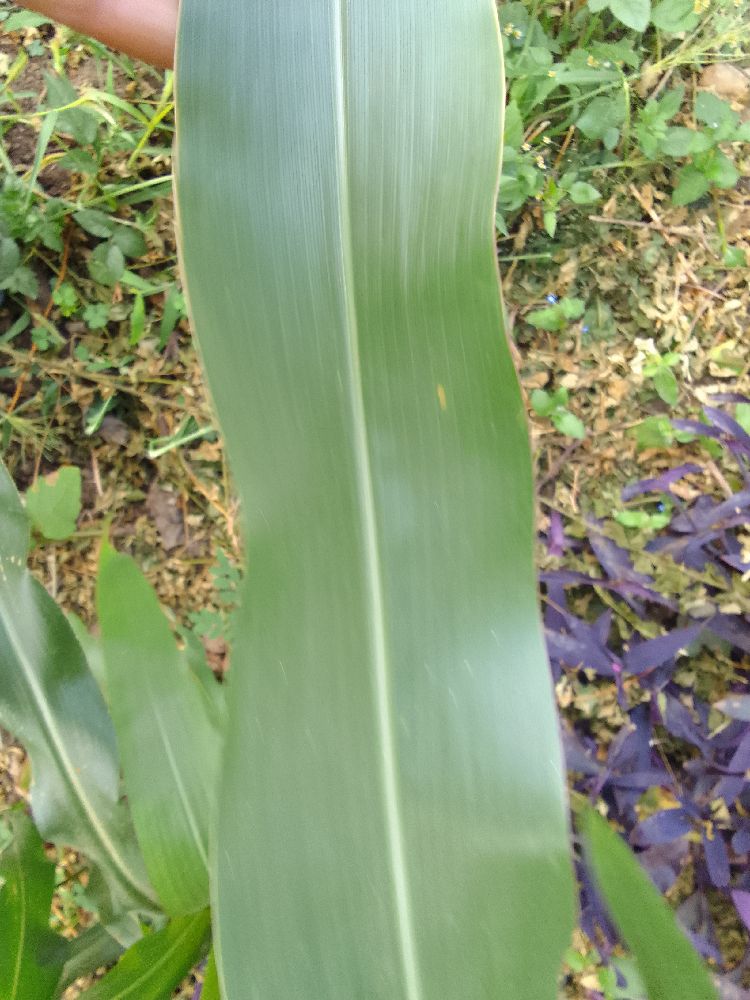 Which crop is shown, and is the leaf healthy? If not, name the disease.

maize, healthy
